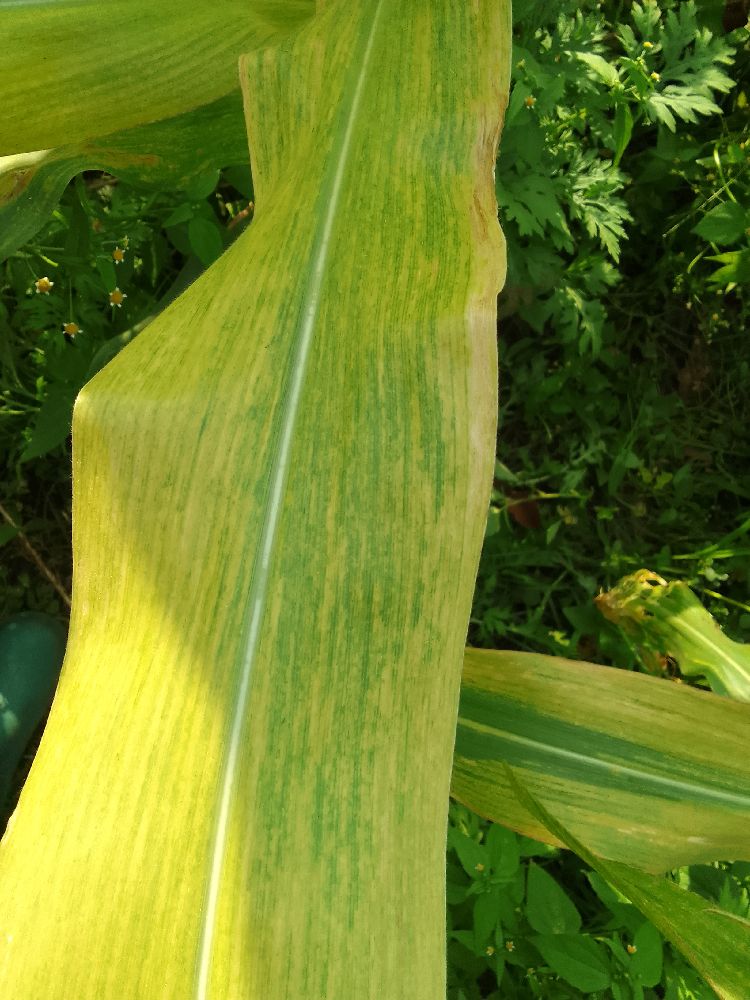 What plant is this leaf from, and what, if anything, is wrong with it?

maize, maize lethal necrosis
